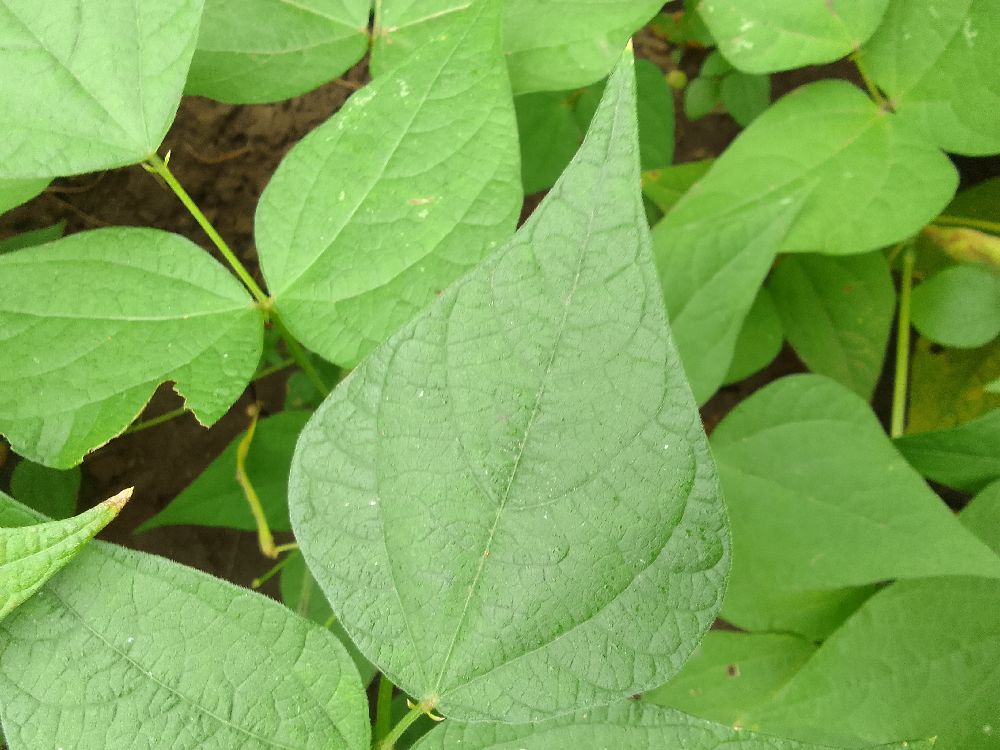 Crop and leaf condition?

common bean, healthy
